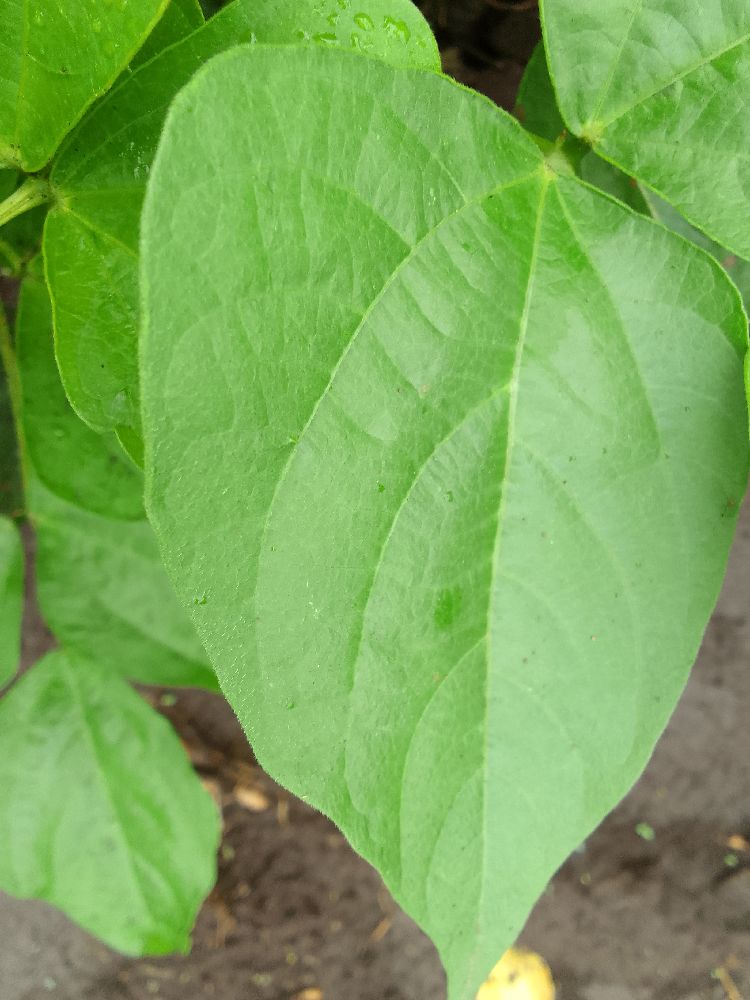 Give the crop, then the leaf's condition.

common bean, healthy
